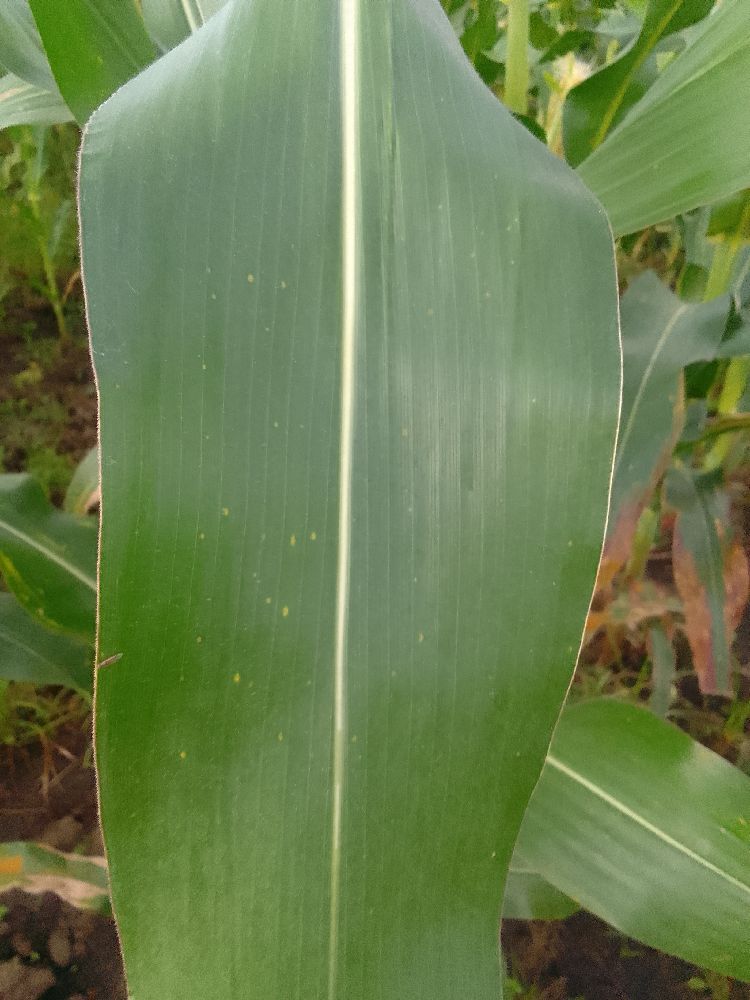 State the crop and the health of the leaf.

common bean, healthy
